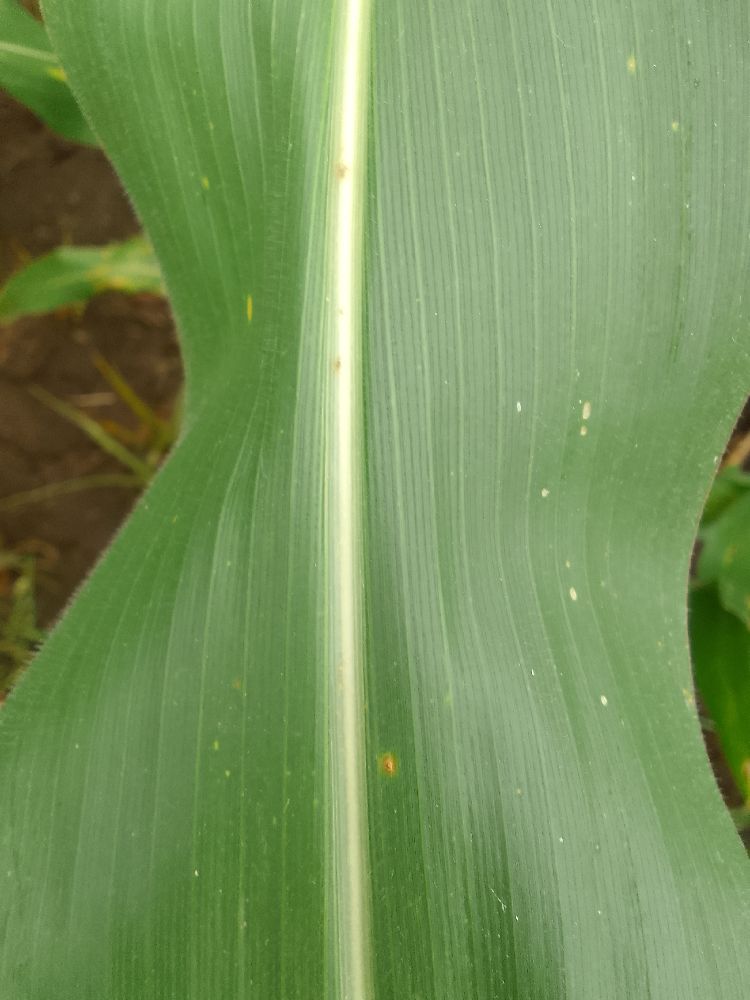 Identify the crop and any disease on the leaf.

maize, healthy
